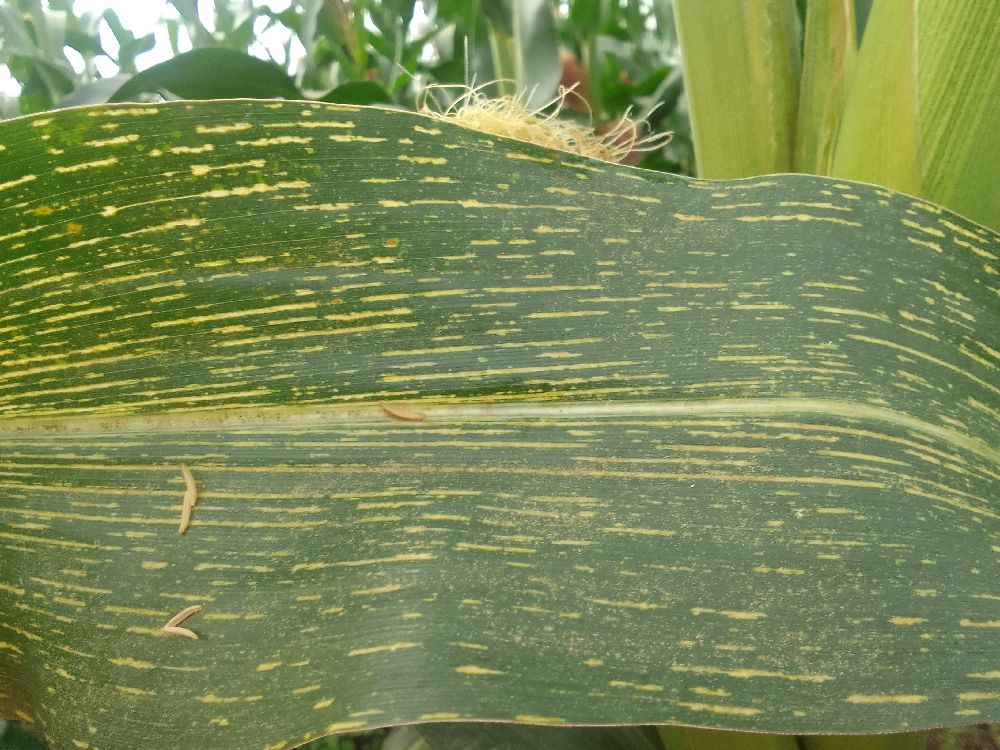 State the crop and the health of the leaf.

maize, maize streak virus
